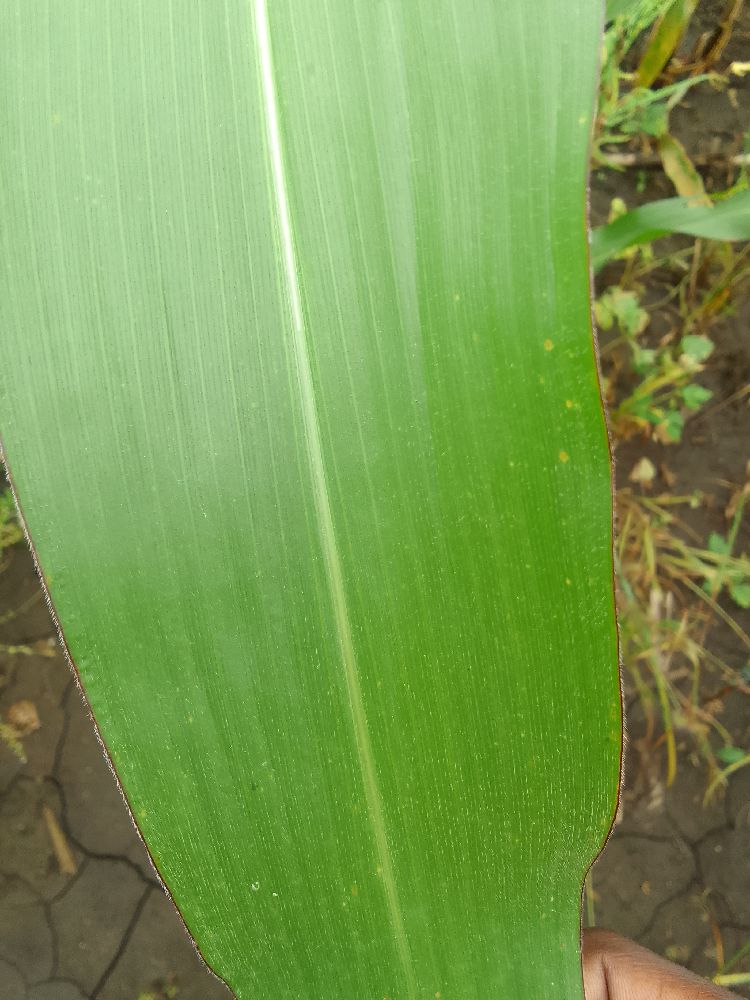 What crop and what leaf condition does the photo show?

maize, healthy
